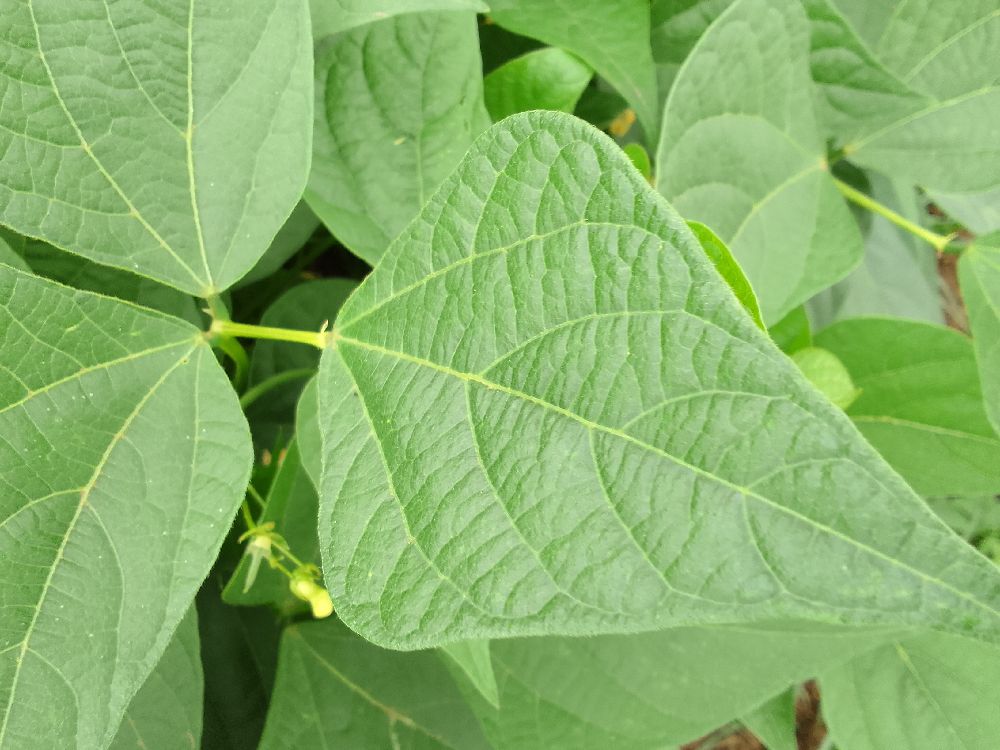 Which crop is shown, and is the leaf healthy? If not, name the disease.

common bean, healthy
